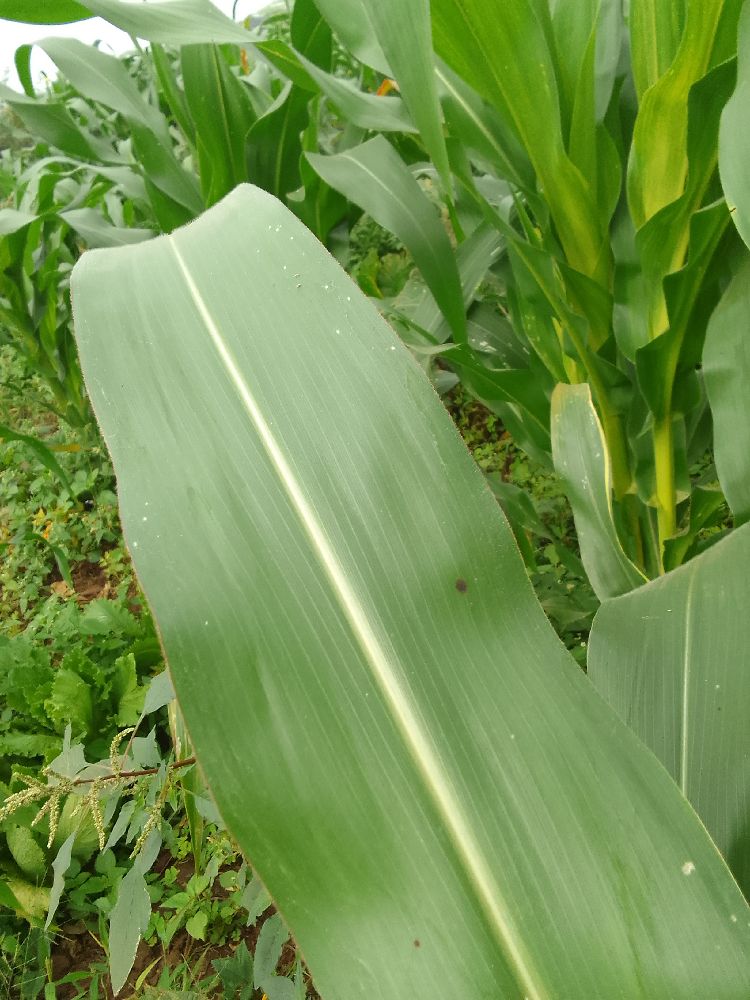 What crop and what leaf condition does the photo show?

maize, healthy
